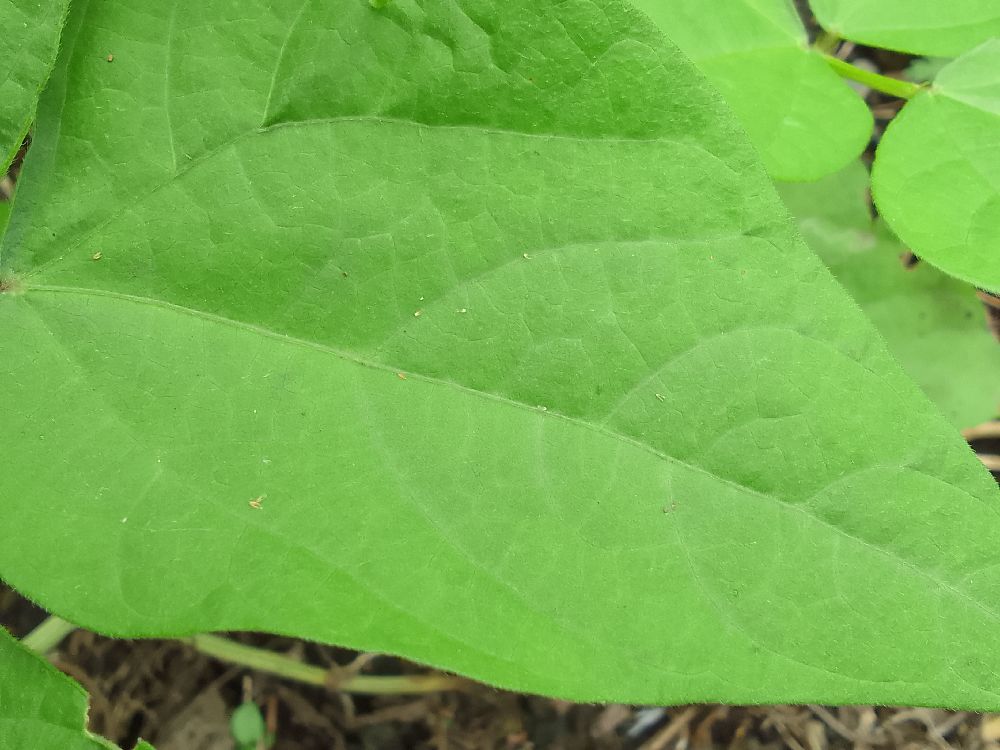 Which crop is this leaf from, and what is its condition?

common bean, healthy
